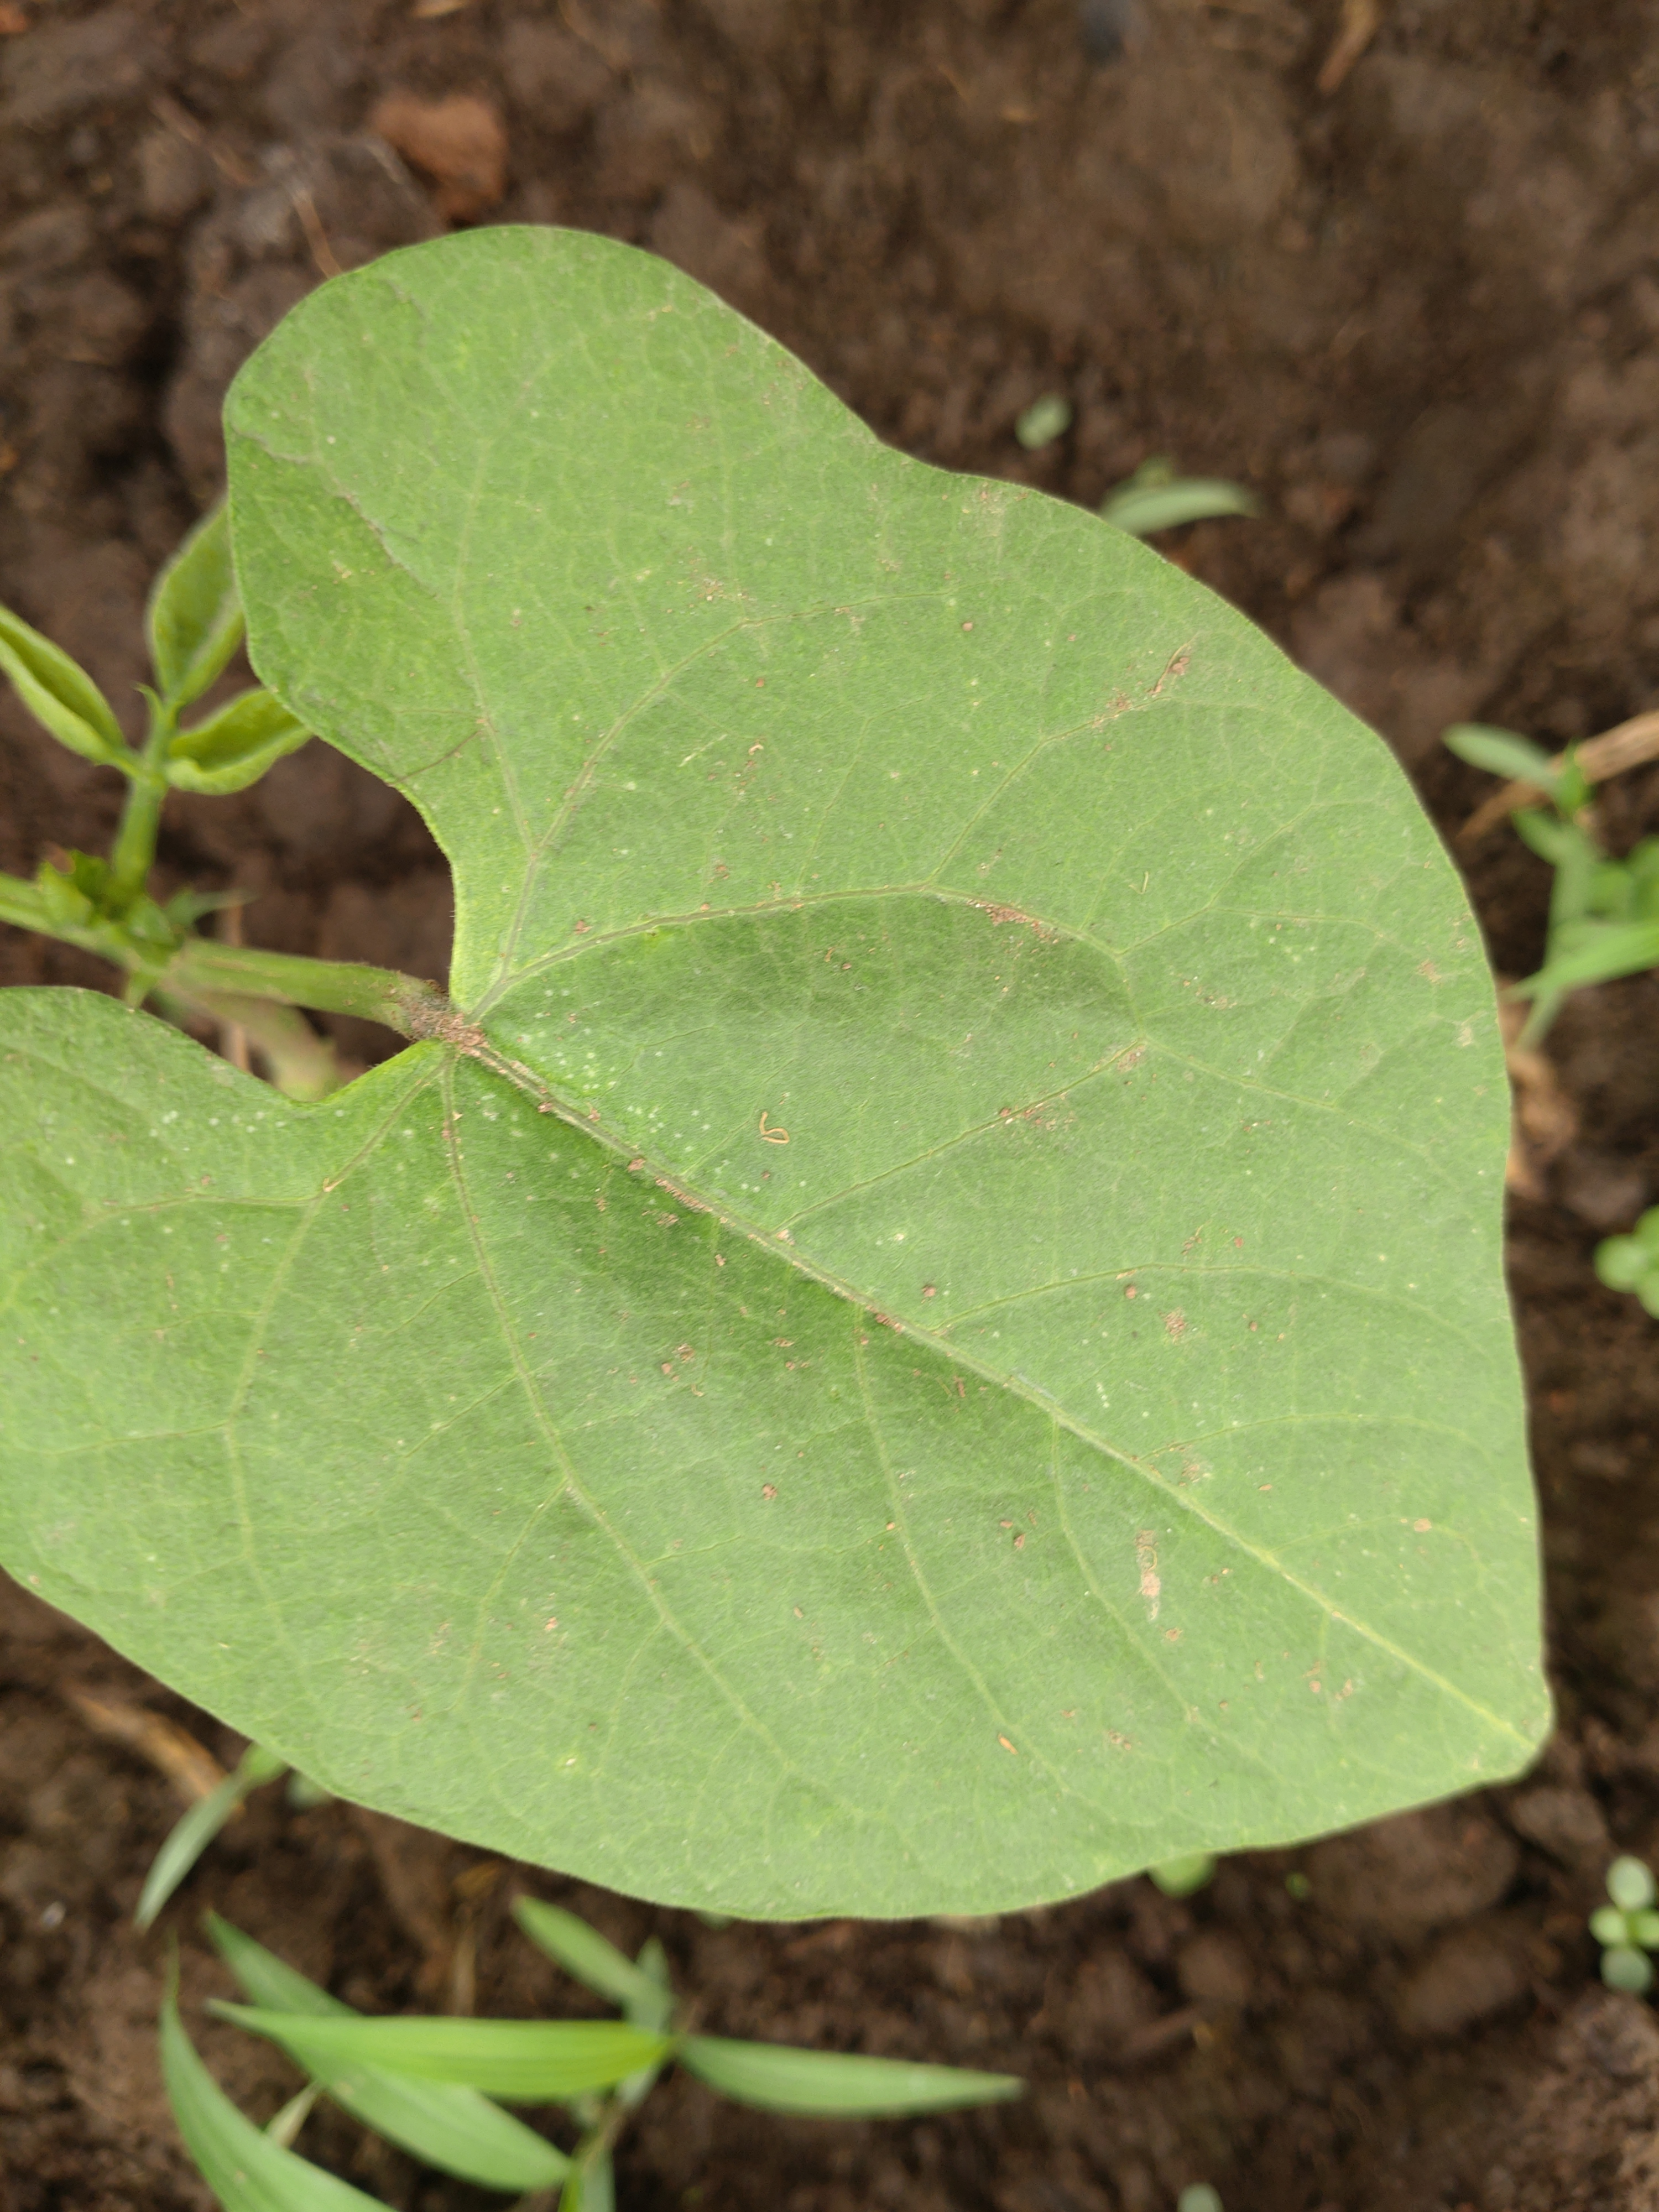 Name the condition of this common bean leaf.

healthy
